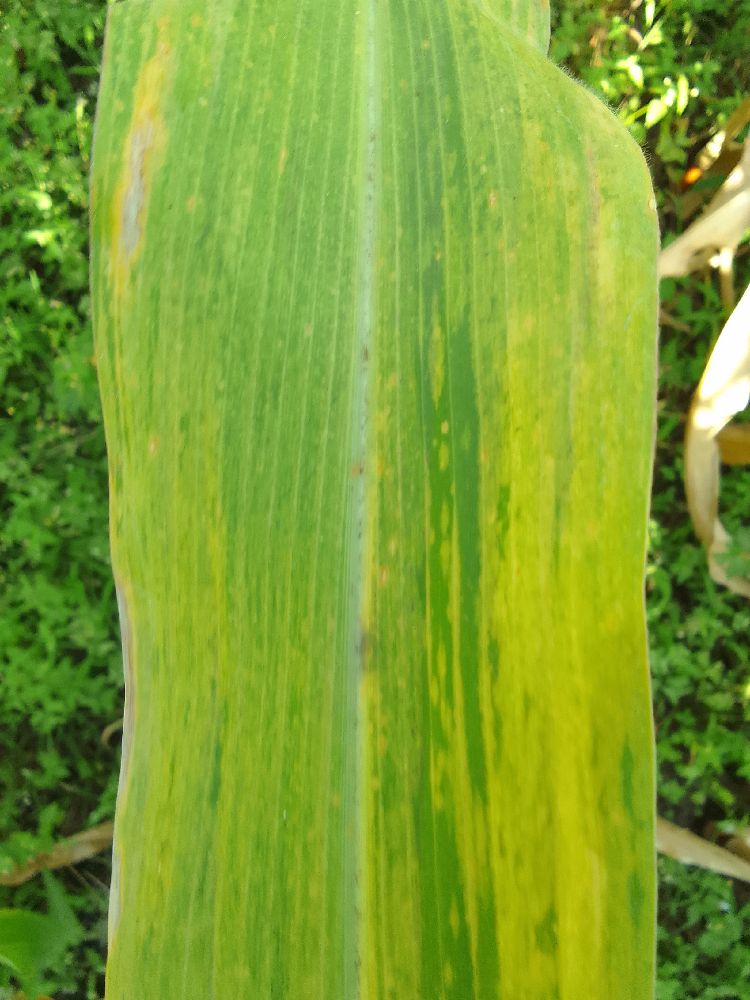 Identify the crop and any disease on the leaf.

maize, maize lethal necrosis
